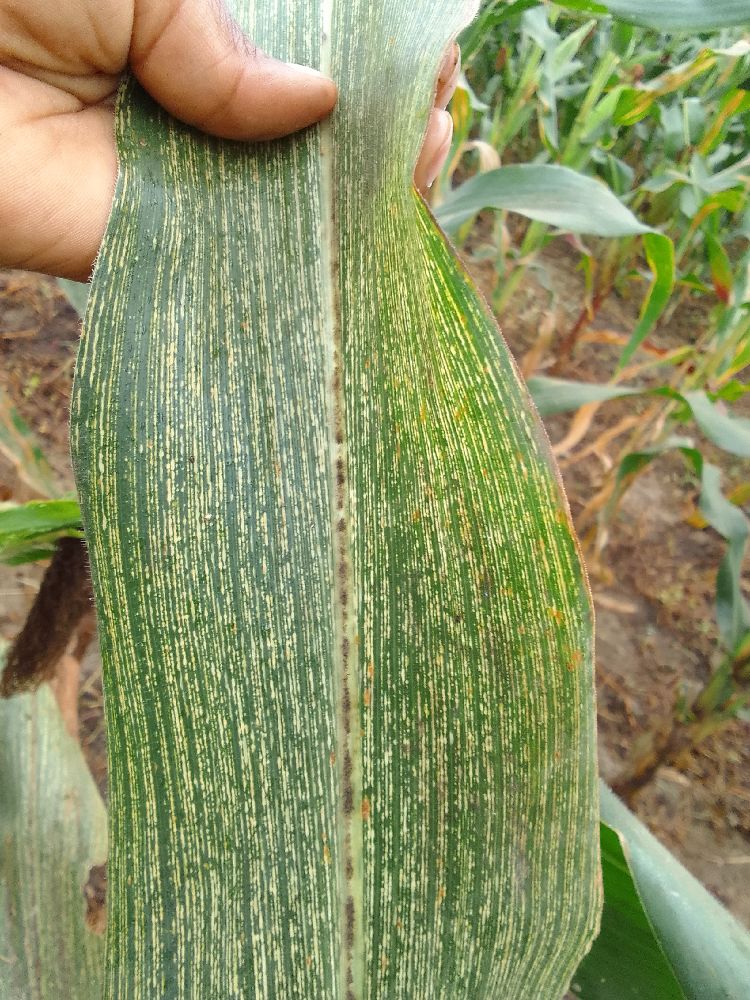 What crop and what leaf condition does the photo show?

maize, maize streak virus
